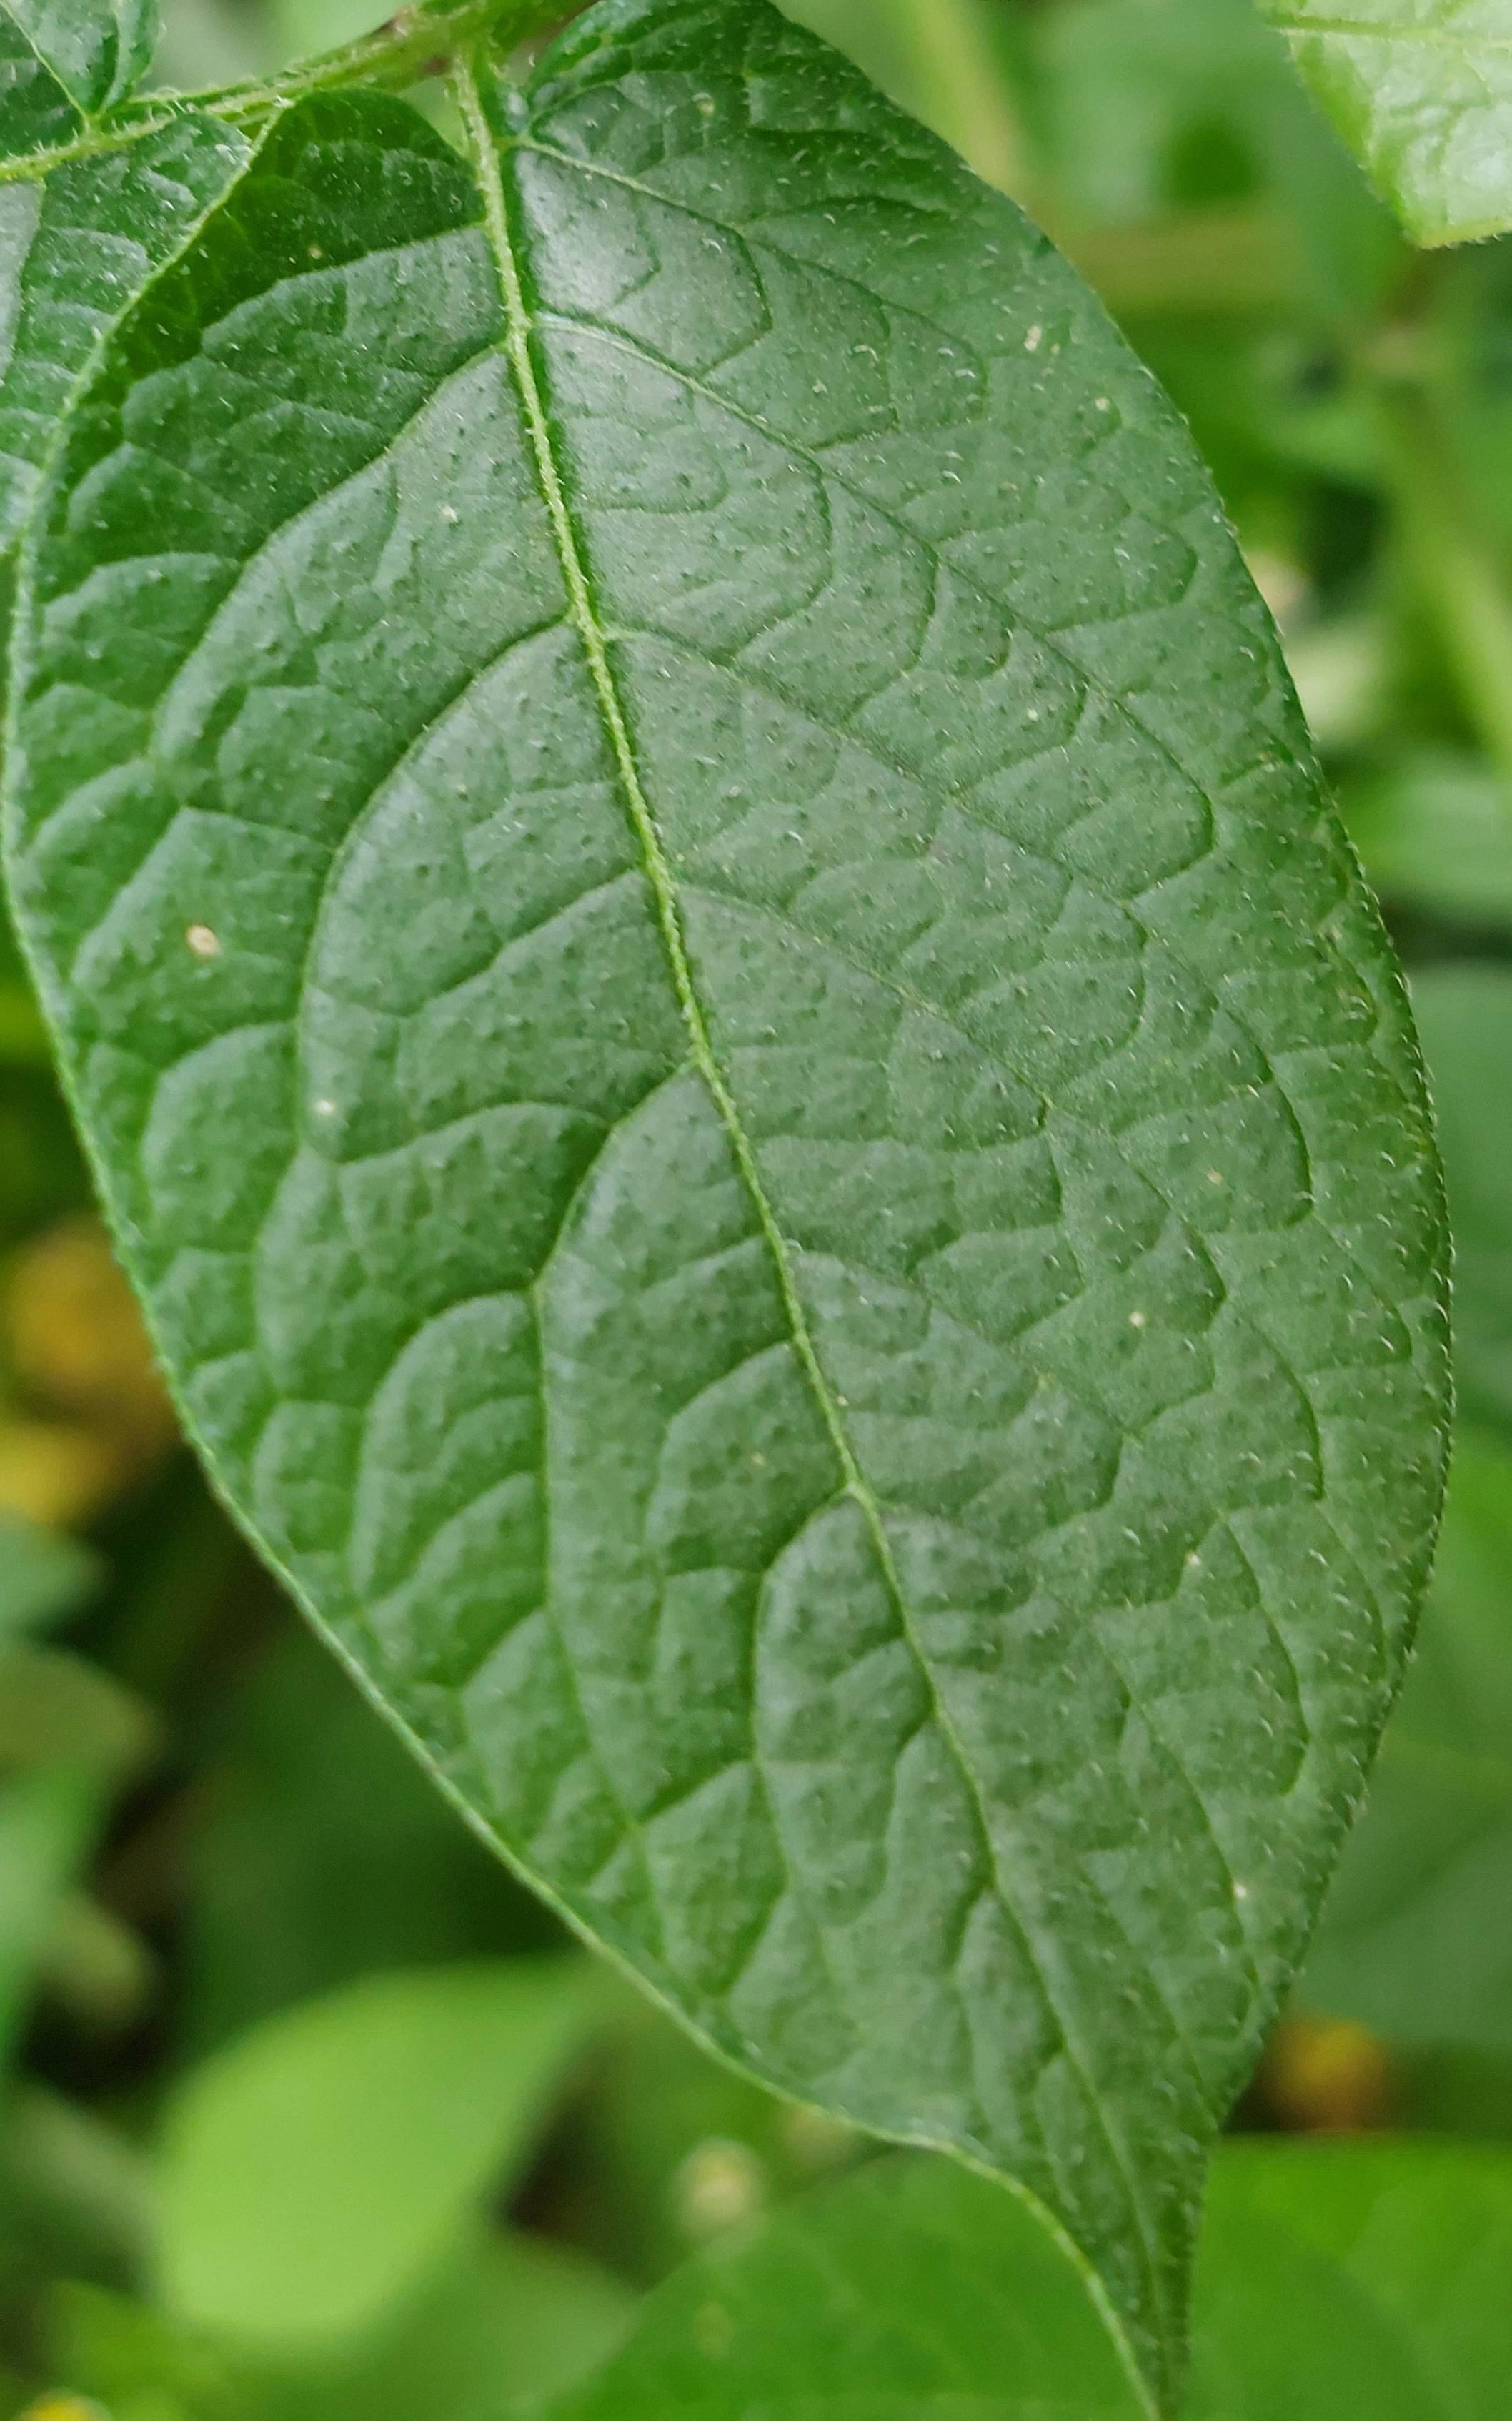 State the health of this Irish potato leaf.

healthy
